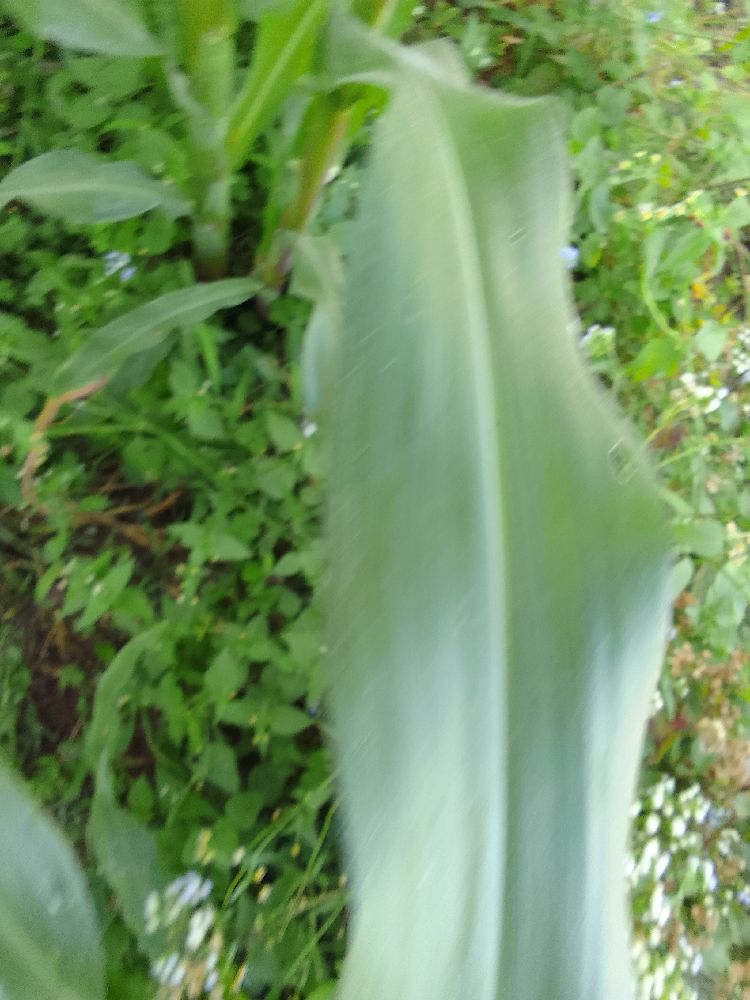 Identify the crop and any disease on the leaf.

maize, healthy
